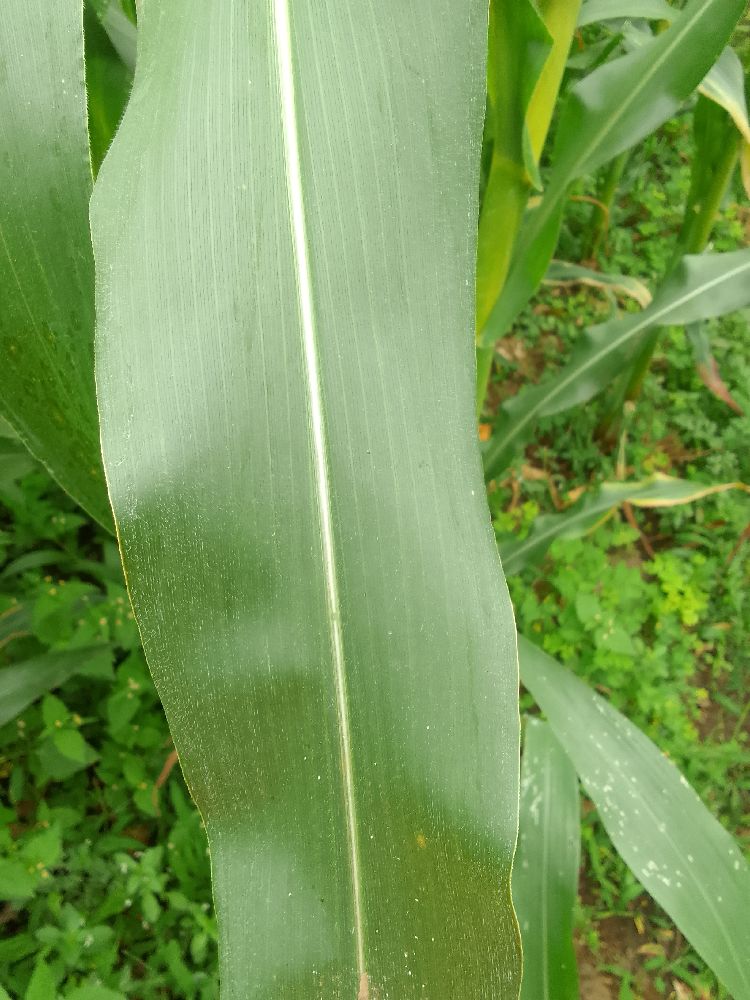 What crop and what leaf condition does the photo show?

maize, healthy
